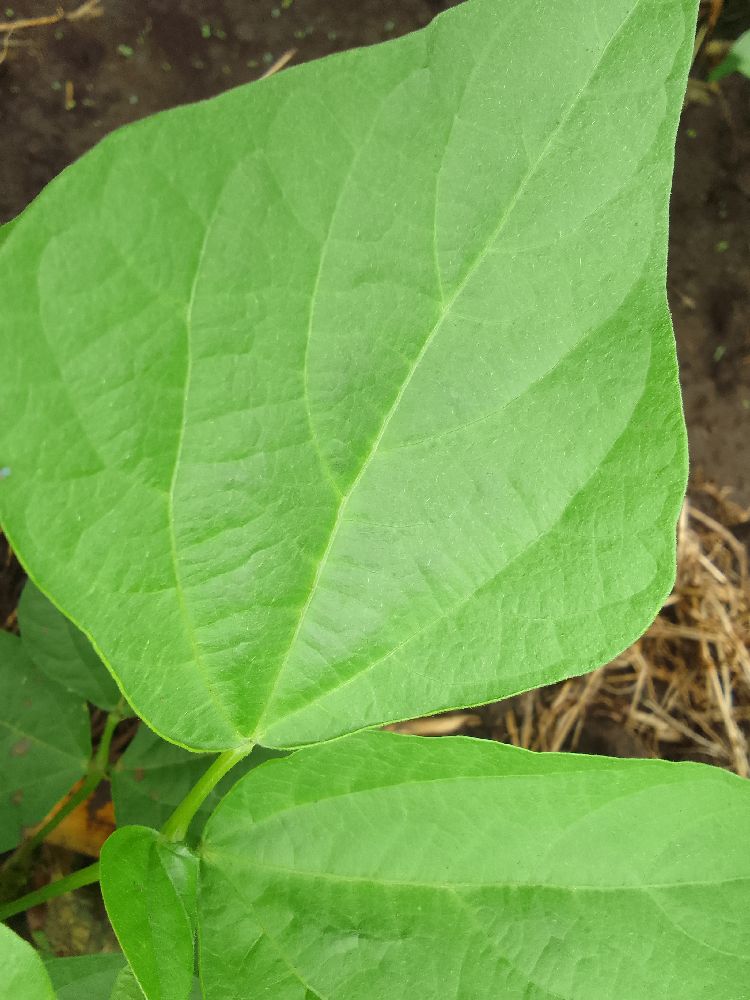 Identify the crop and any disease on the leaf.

common bean, healthy
